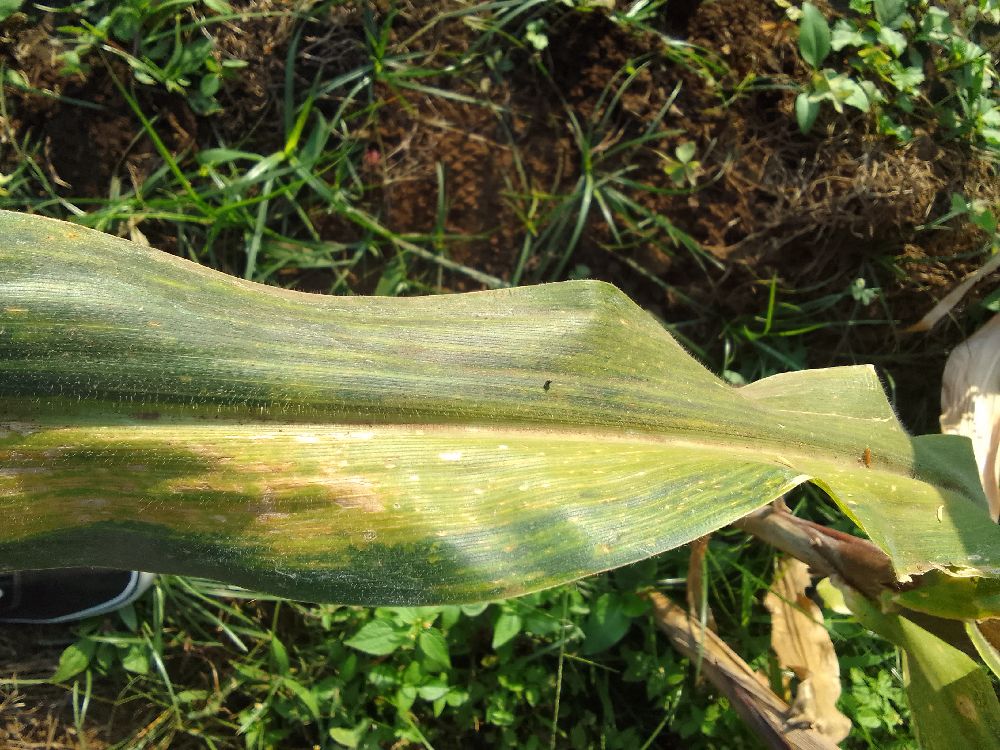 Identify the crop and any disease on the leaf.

maize, maize lethal necrosis
